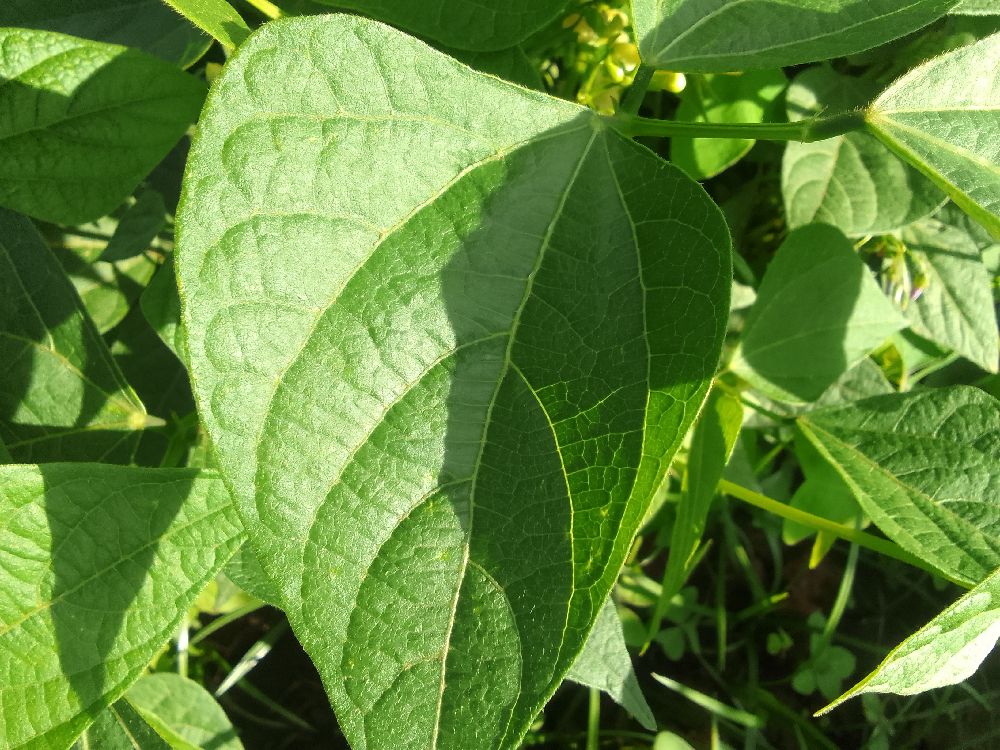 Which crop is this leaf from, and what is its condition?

common bean, healthy
